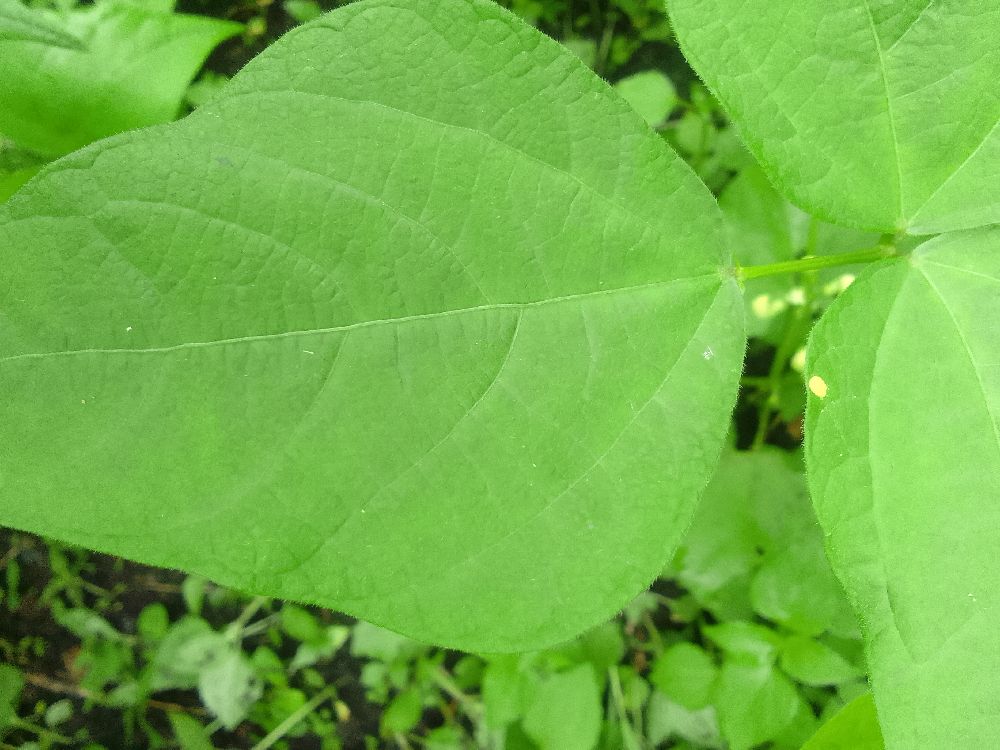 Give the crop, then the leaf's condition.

common bean, healthy
